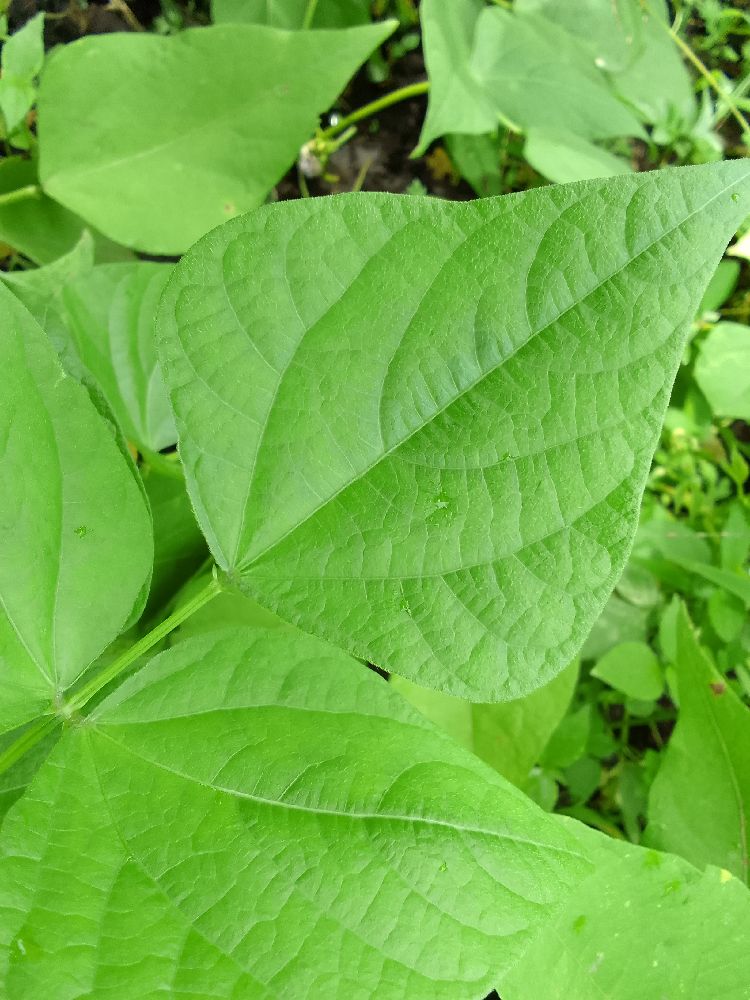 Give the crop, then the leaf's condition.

common bean, healthy
